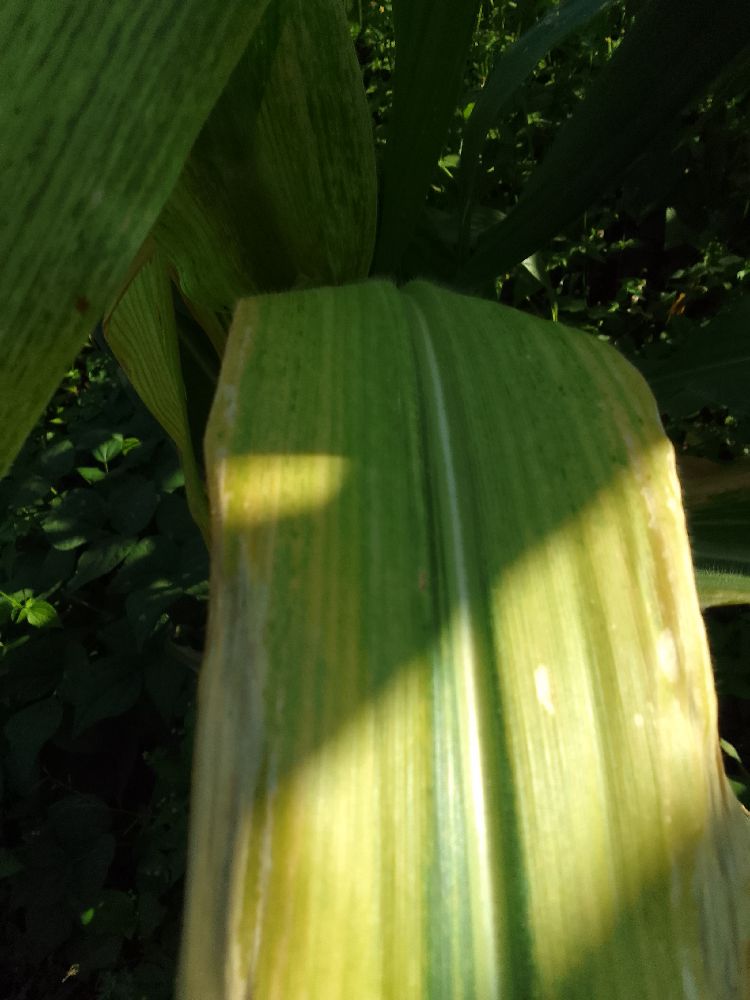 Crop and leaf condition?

maize, maize lethal necrosis
